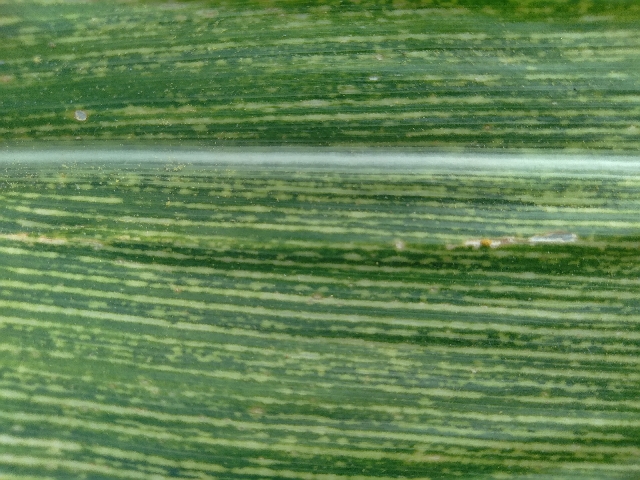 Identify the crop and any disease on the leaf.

maize, maize streak virus
